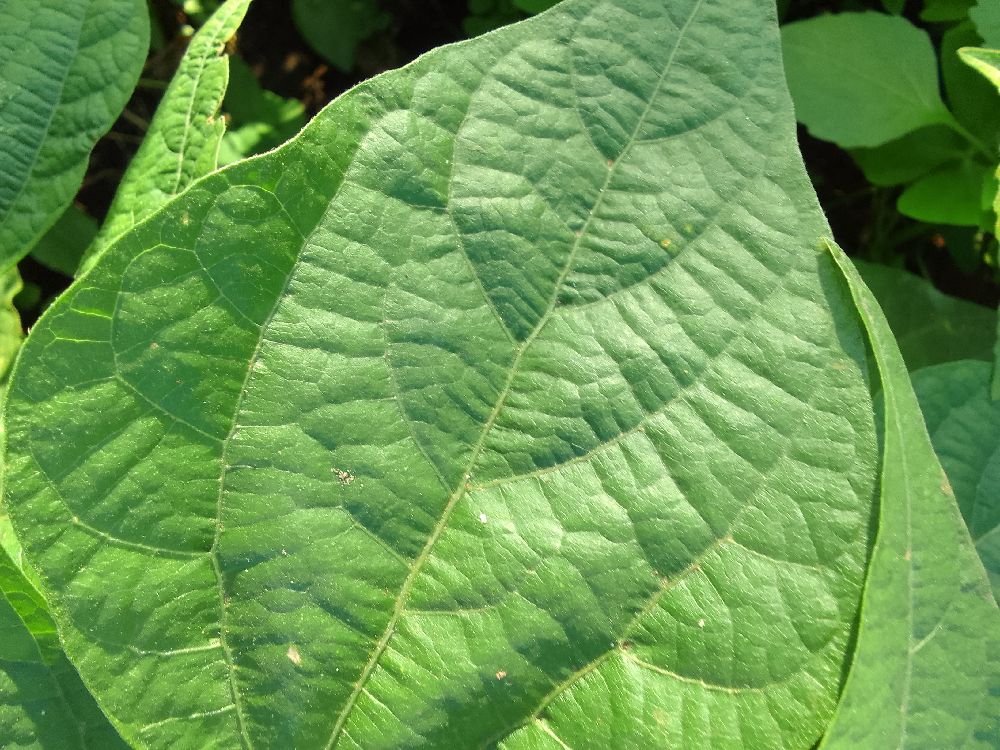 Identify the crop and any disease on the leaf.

common bean, healthy
